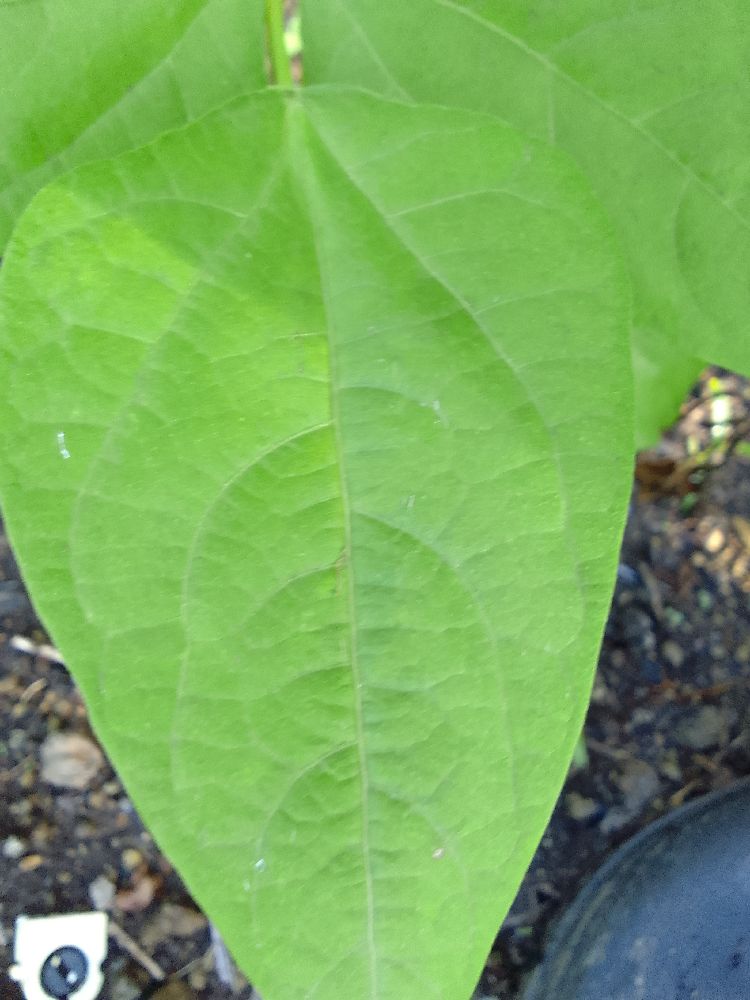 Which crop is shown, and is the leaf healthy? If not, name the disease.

common bean, healthy
